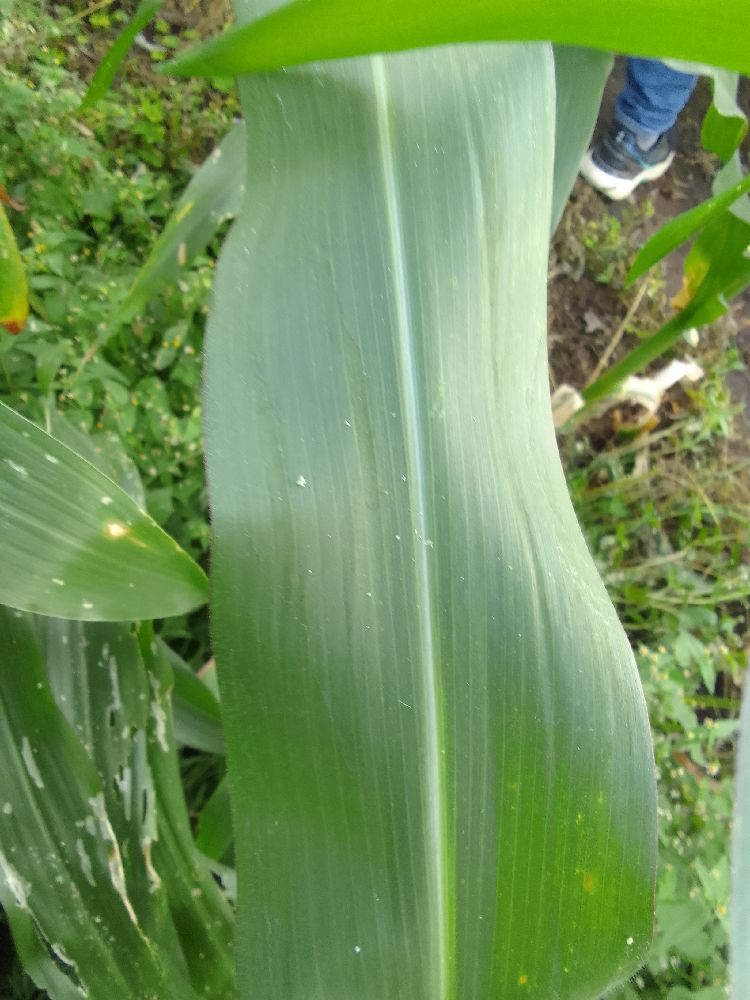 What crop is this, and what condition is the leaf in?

maize, healthy
